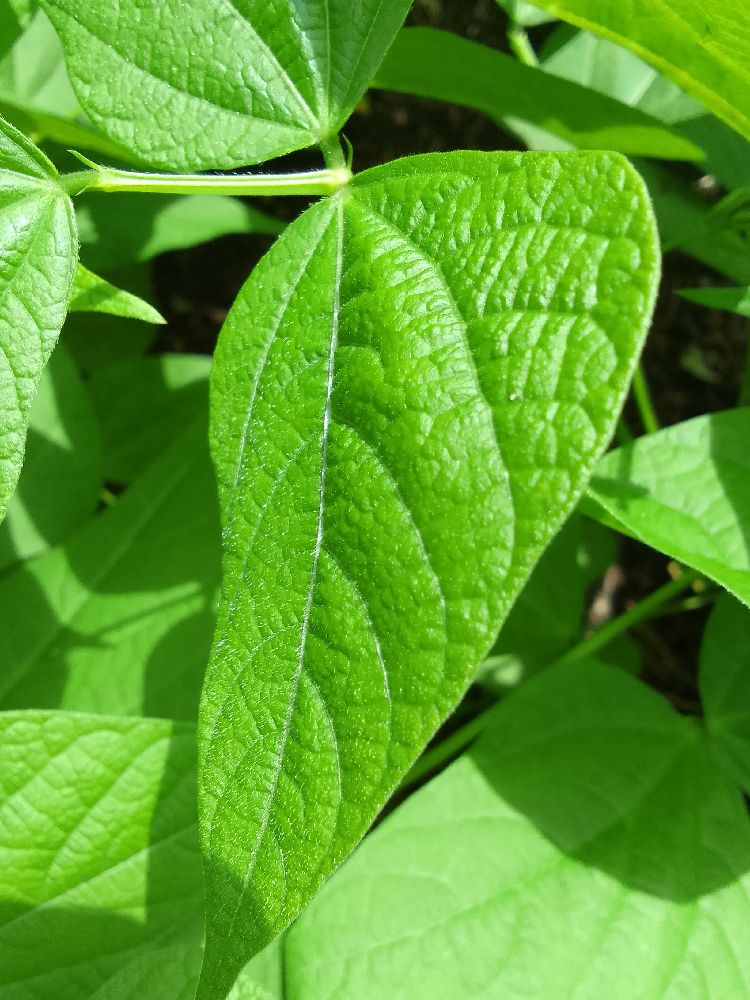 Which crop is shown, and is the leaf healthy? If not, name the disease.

common bean, healthy
